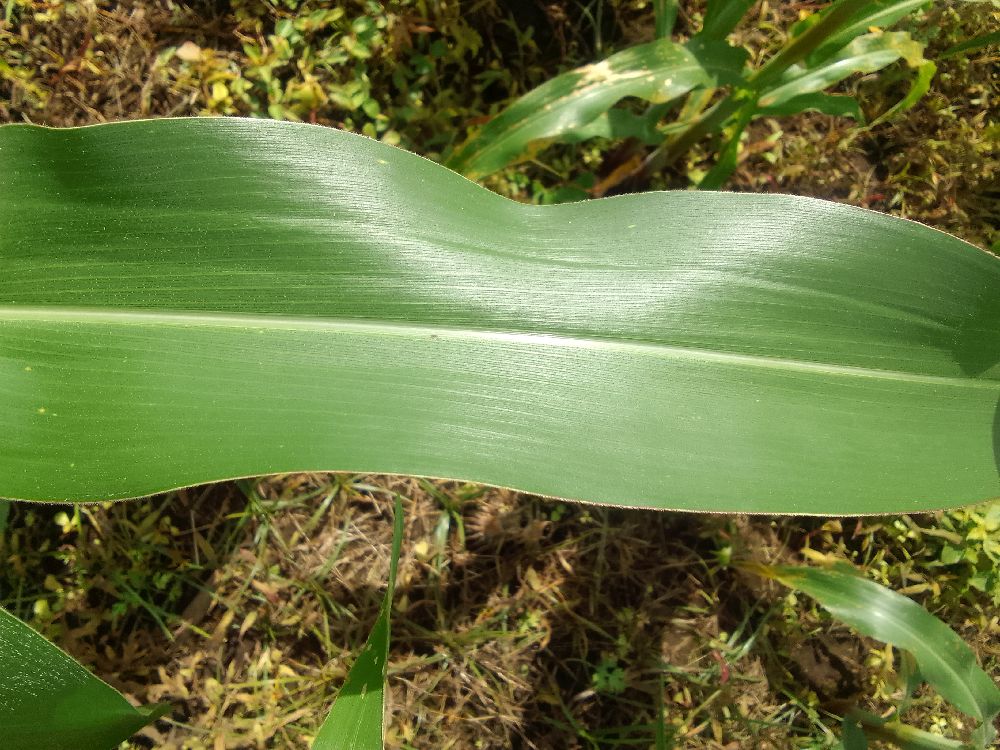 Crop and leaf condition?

maize, healthy
